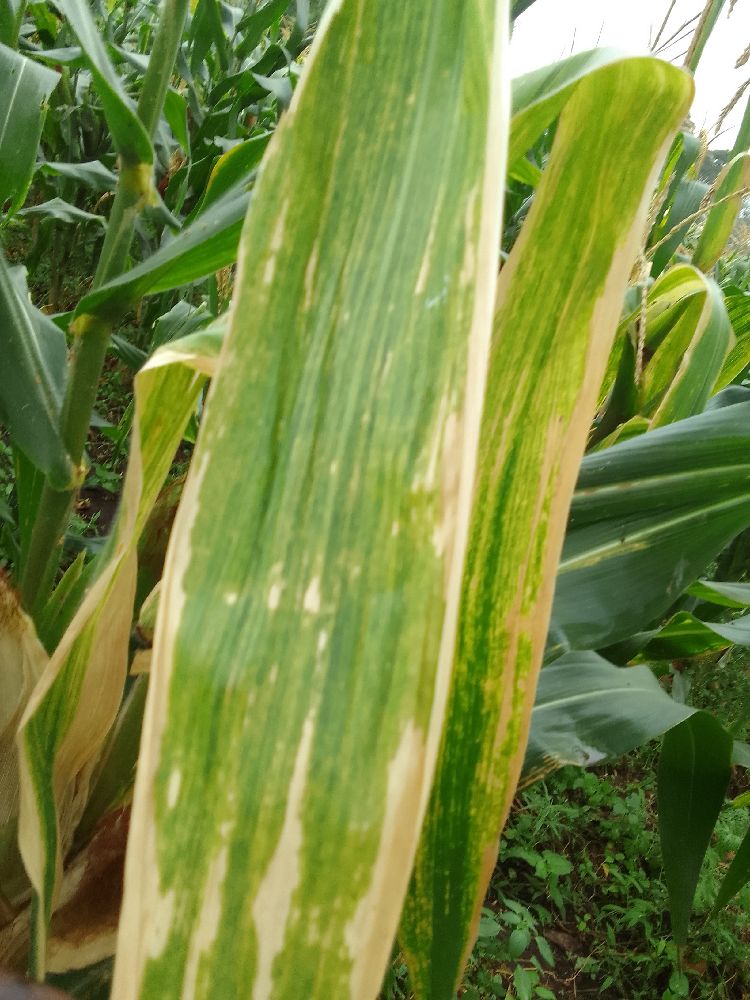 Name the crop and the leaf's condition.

maize, maize lethal necrosis
